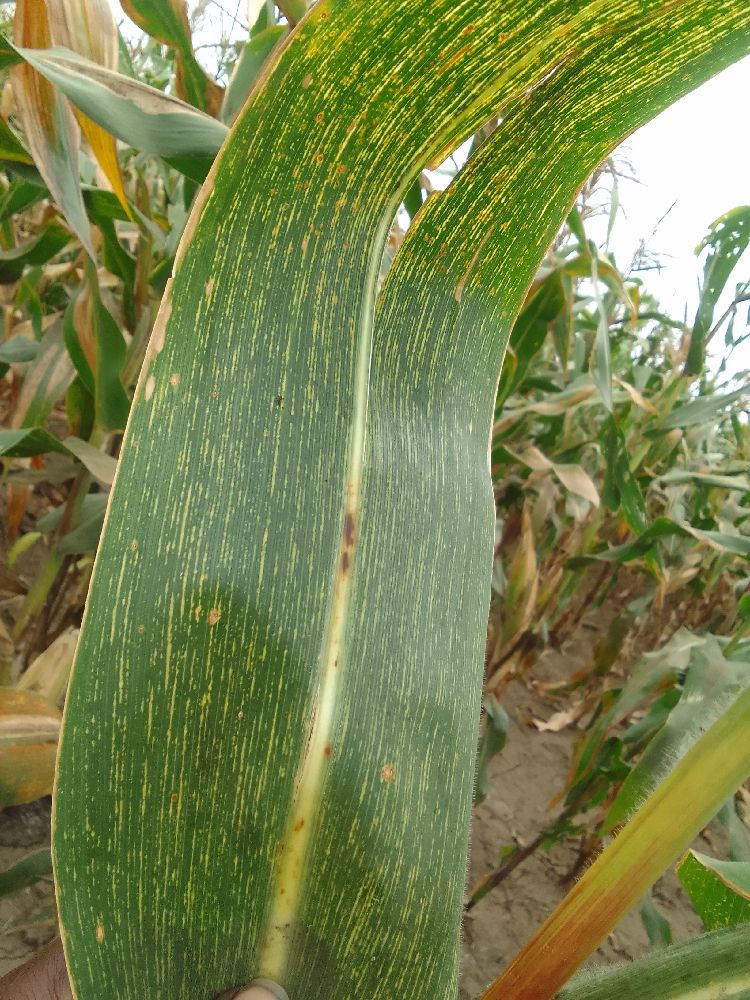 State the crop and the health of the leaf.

maize, maize streak virus
